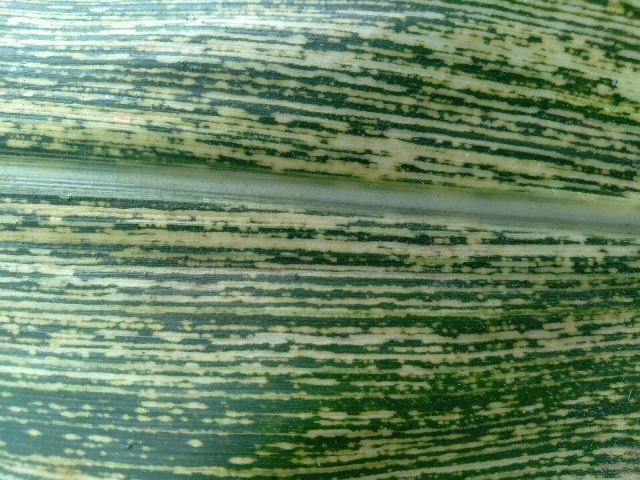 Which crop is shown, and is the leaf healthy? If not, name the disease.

maize, maize streak virus
